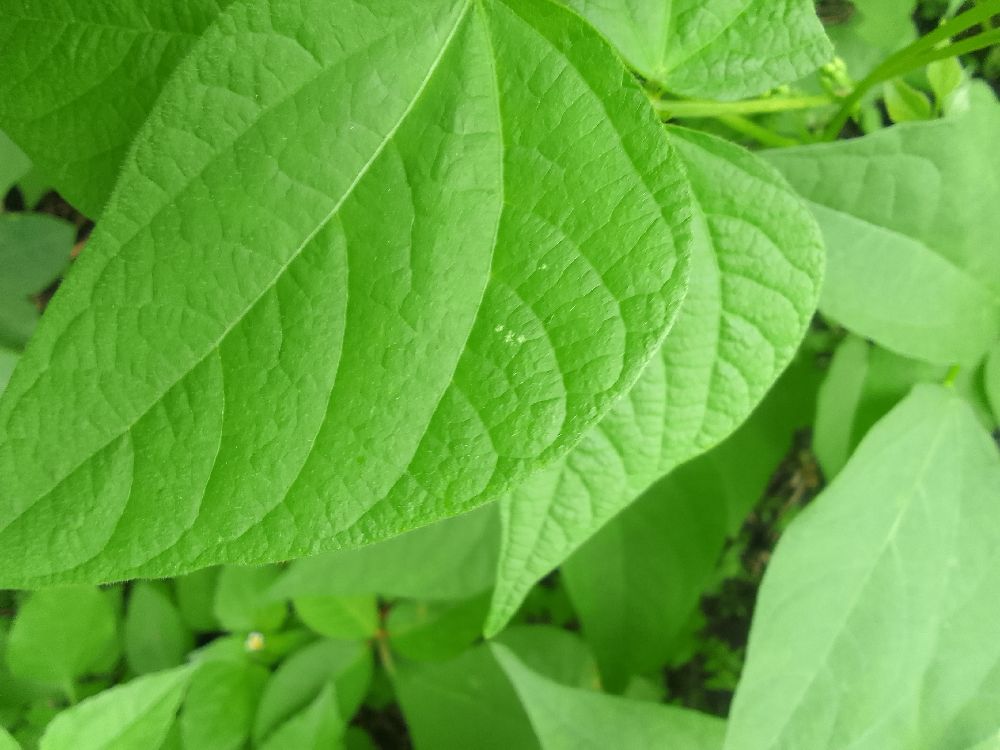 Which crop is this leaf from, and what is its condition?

common bean, healthy
